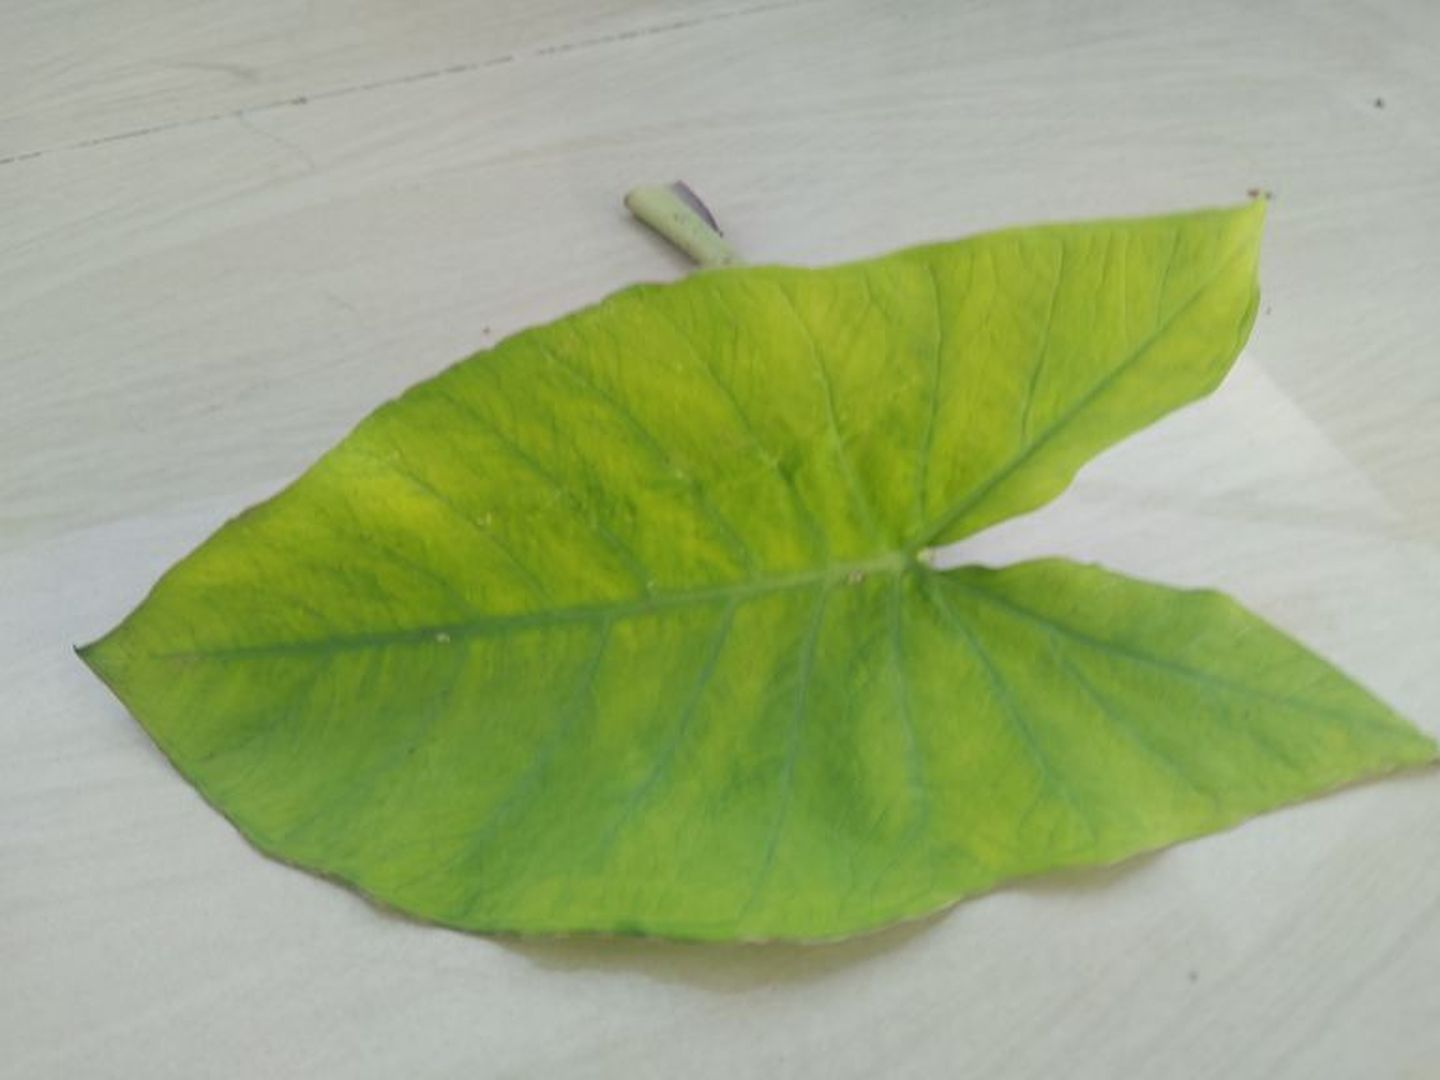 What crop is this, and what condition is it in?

taro, mosaic
